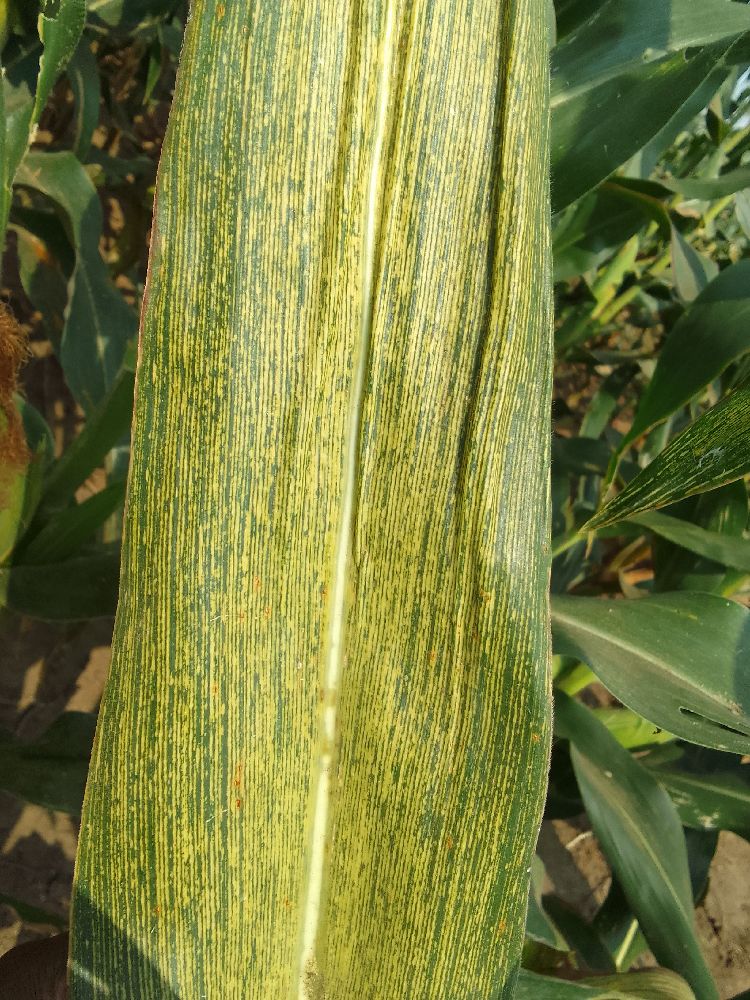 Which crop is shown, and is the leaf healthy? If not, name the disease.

maize, maize streak virus
